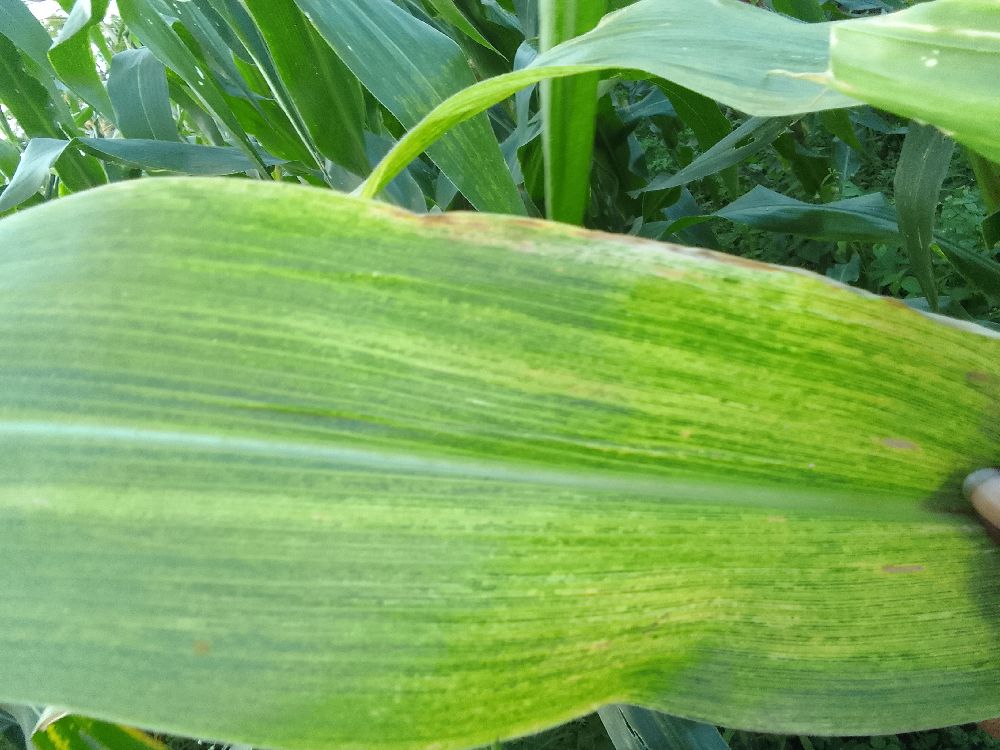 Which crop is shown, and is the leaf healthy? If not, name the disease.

maize, maize lethal necrosis
